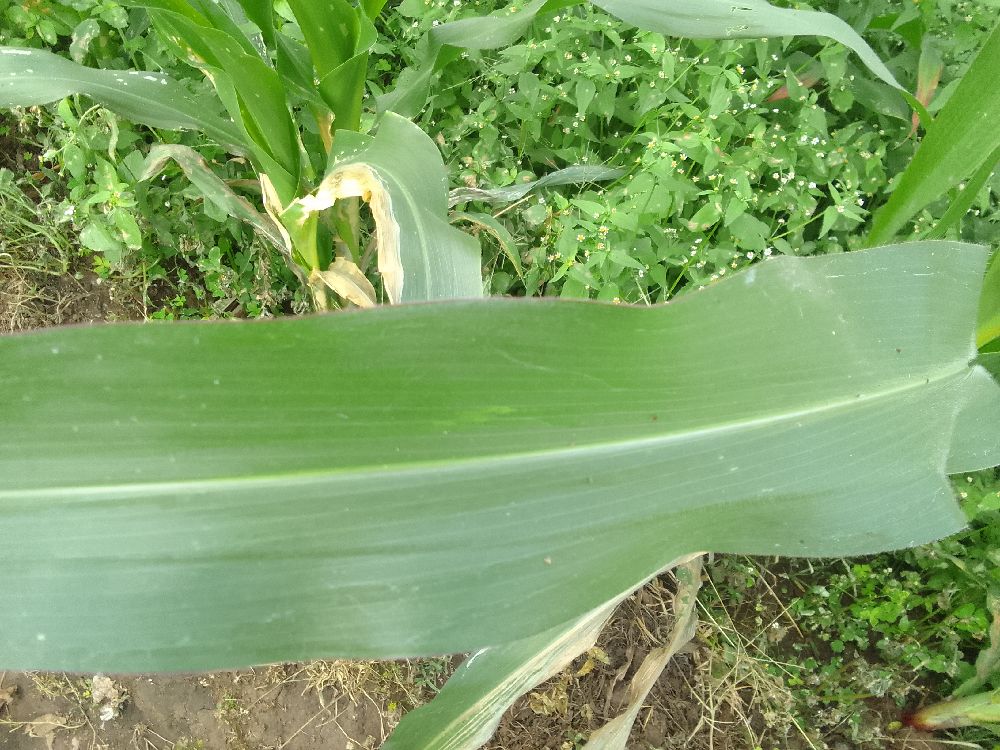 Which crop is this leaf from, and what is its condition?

maize, healthy
